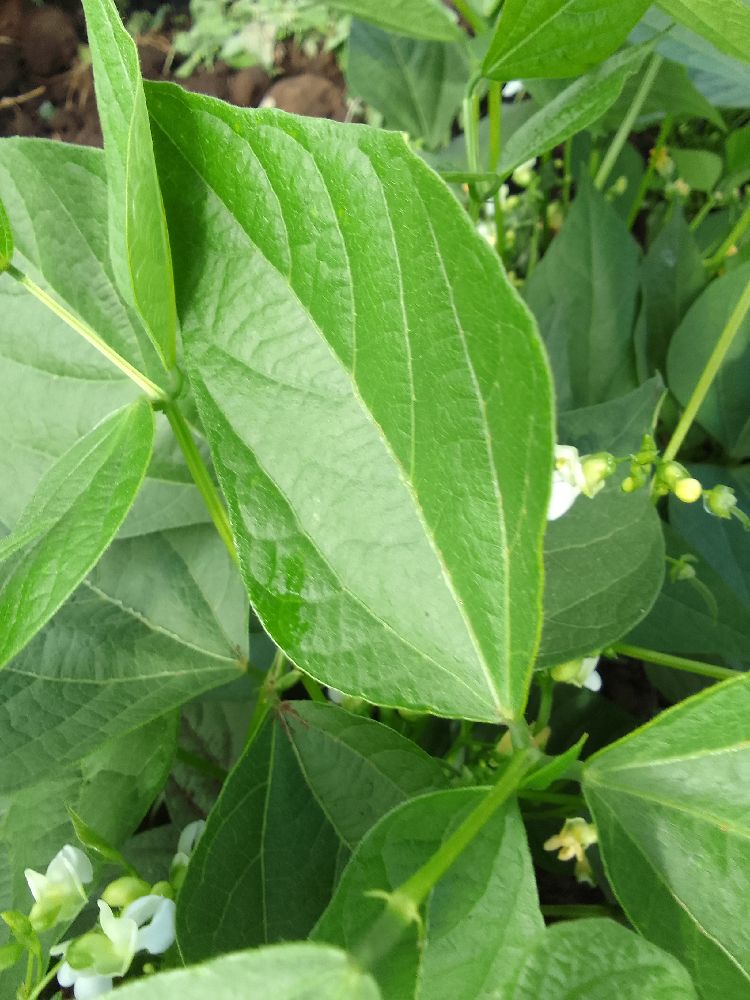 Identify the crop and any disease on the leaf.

common bean, healthy
